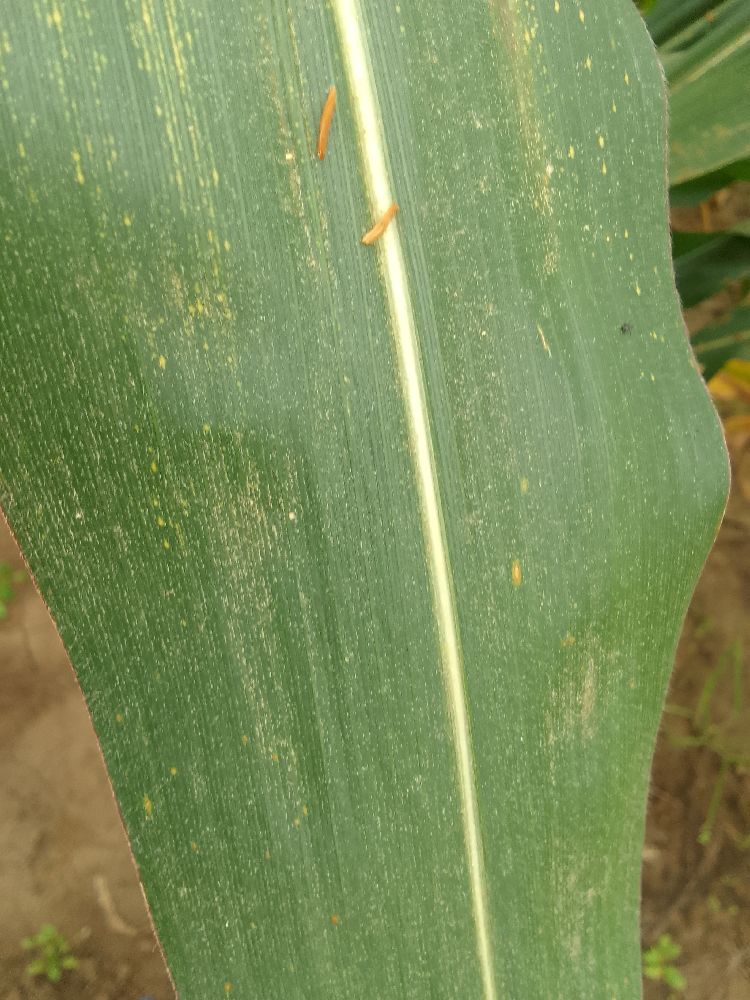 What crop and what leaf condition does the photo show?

maize, healthy
